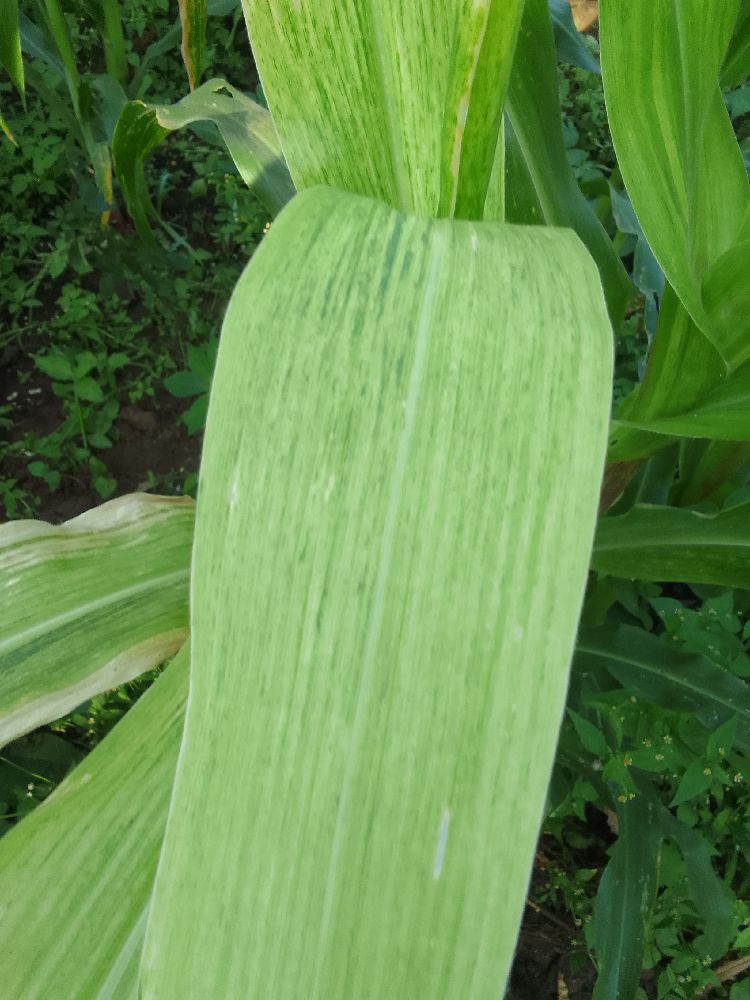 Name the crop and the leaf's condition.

maize, maize lethal necrosis
